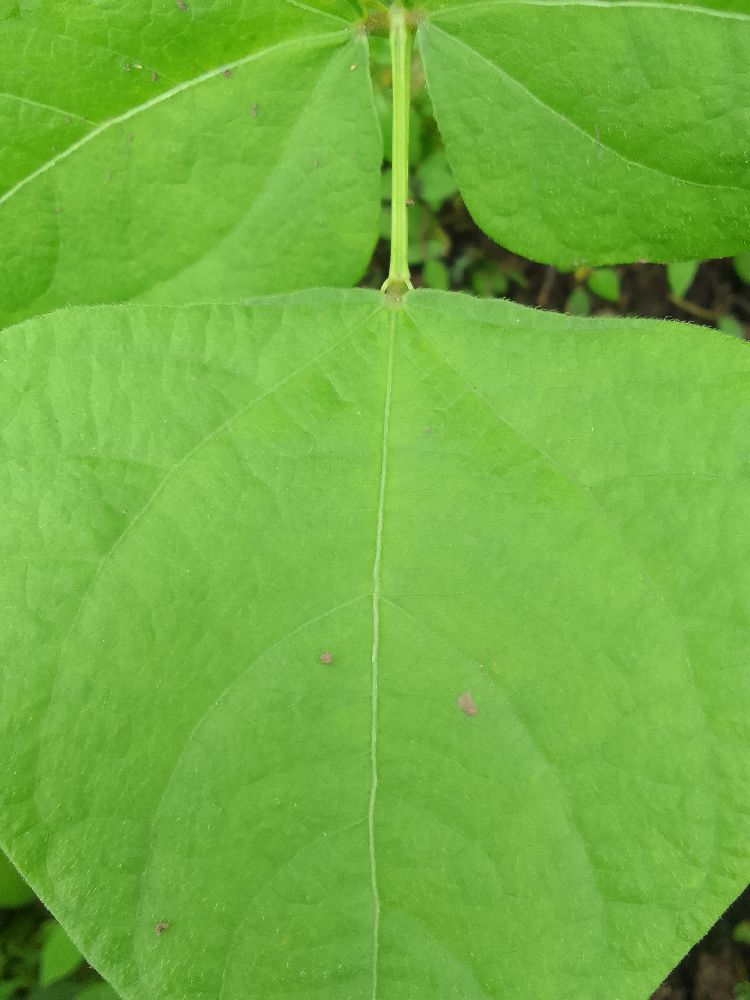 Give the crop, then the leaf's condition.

common bean, healthy
